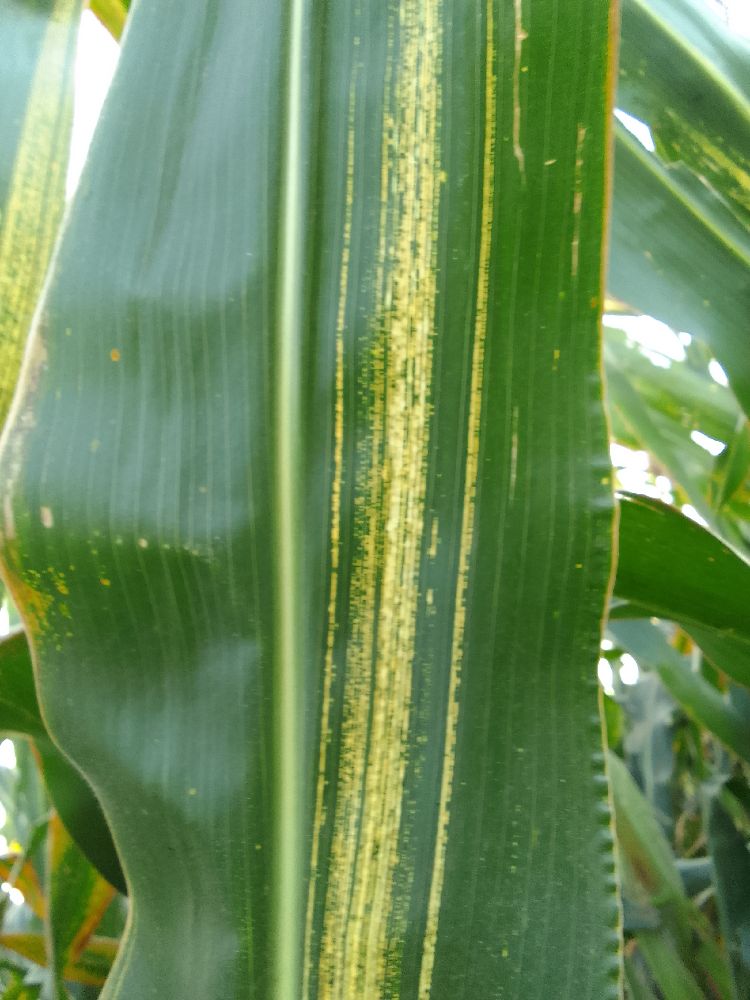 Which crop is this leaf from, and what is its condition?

maize, maize streak virus
